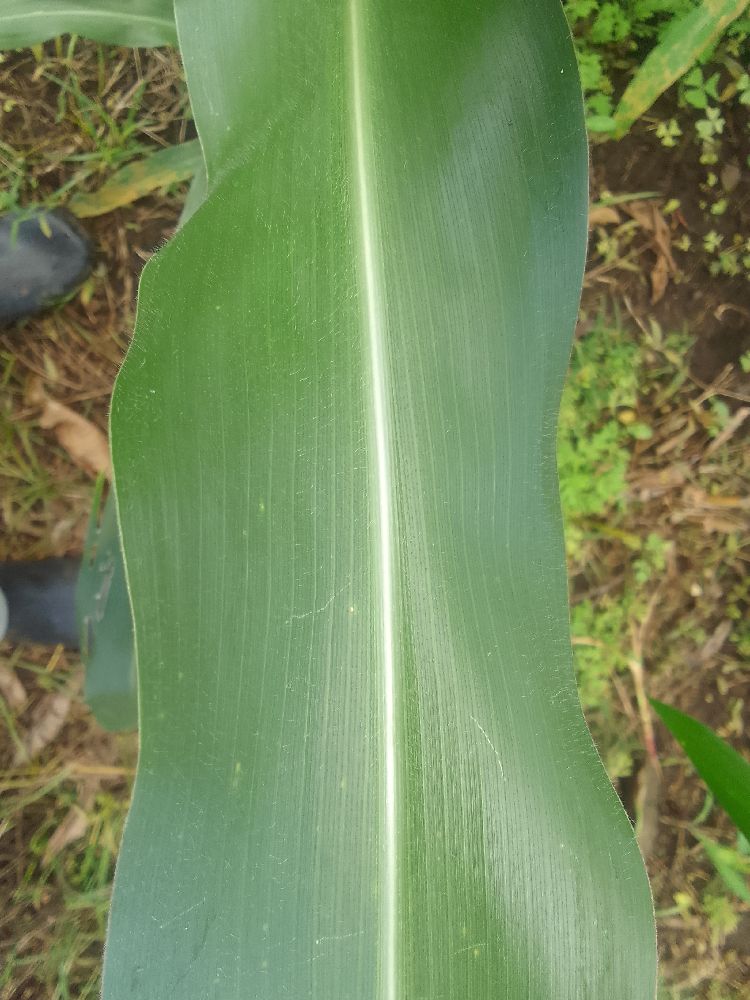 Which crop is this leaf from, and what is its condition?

maize, healthy
